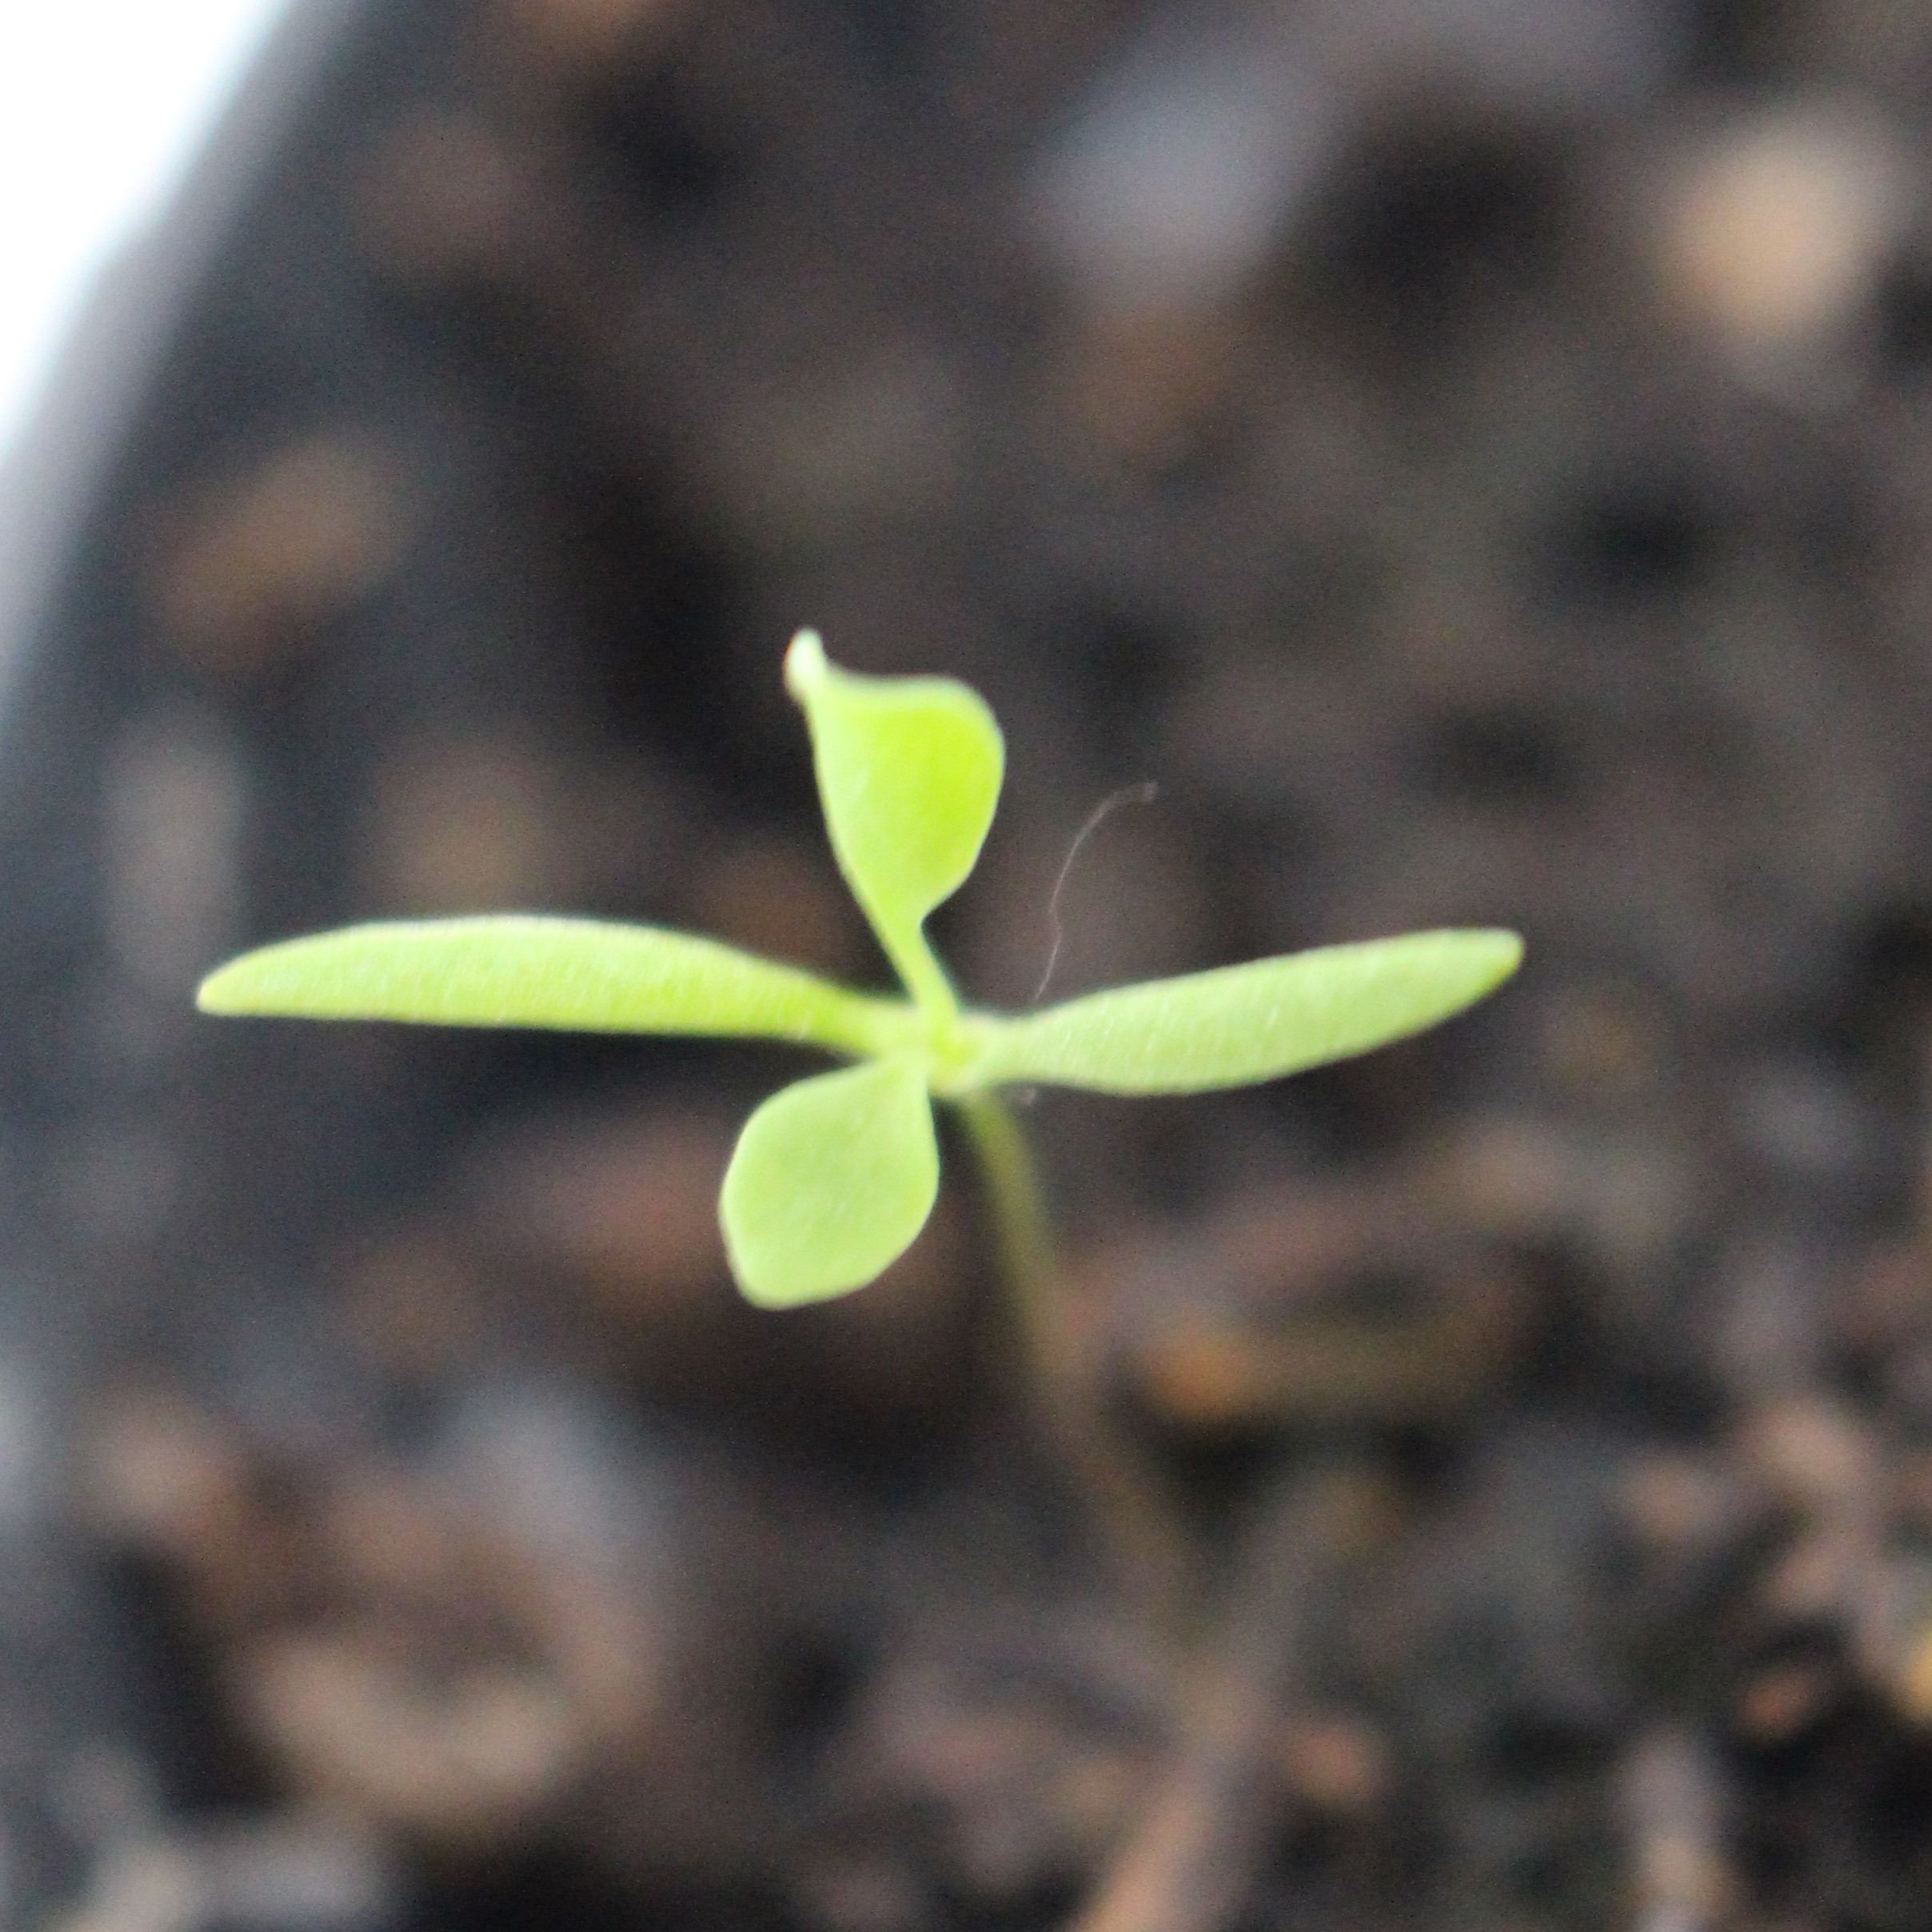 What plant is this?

Papaver rhoeas
